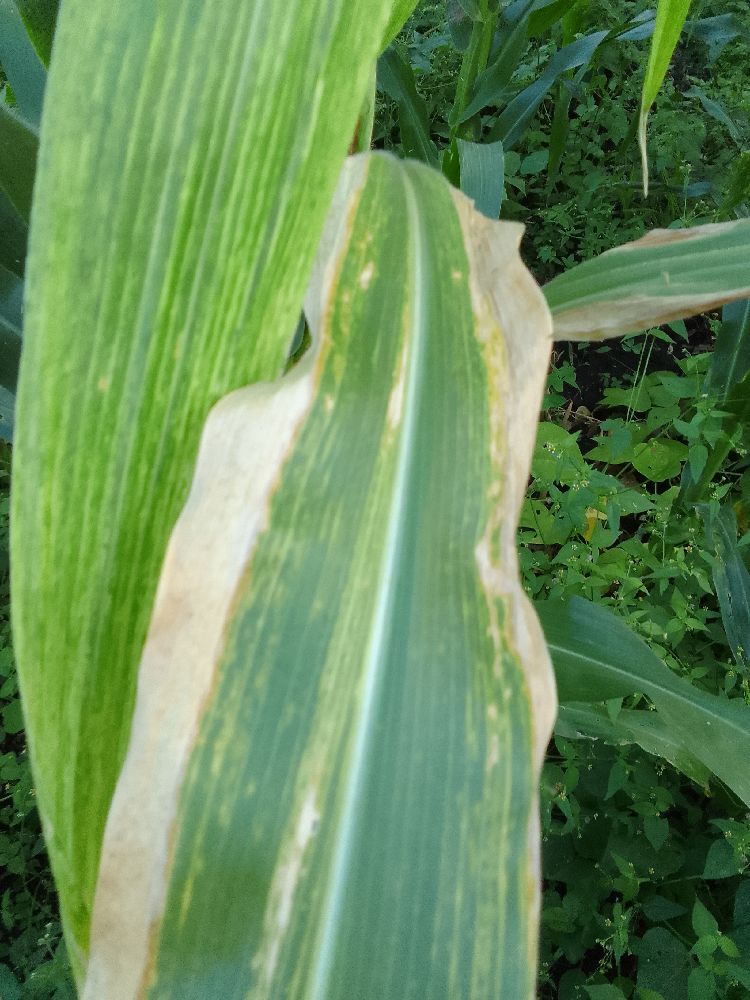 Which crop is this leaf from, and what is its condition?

maize, maize lethal necrosis
